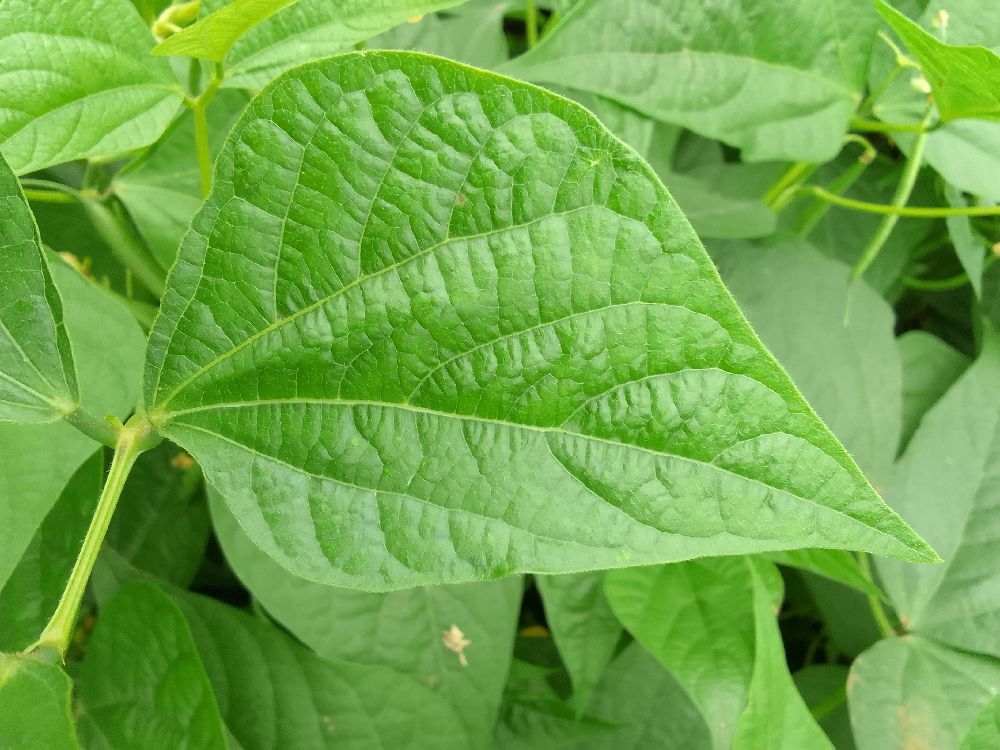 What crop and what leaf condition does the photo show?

common bean, healthy
